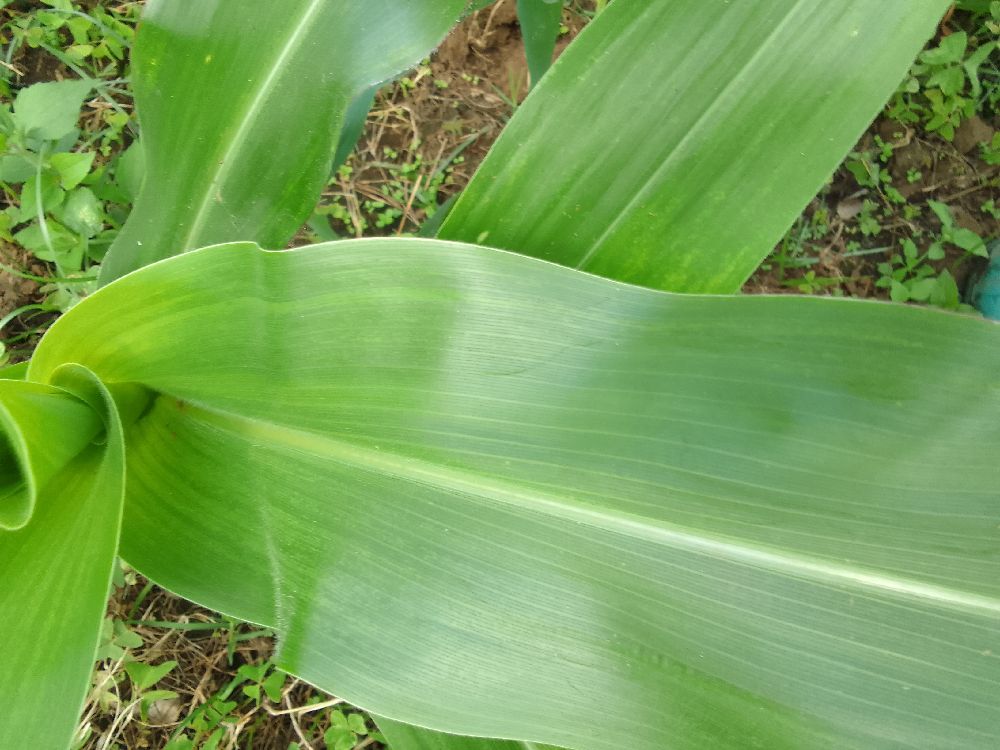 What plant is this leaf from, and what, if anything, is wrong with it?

maize, healthy
